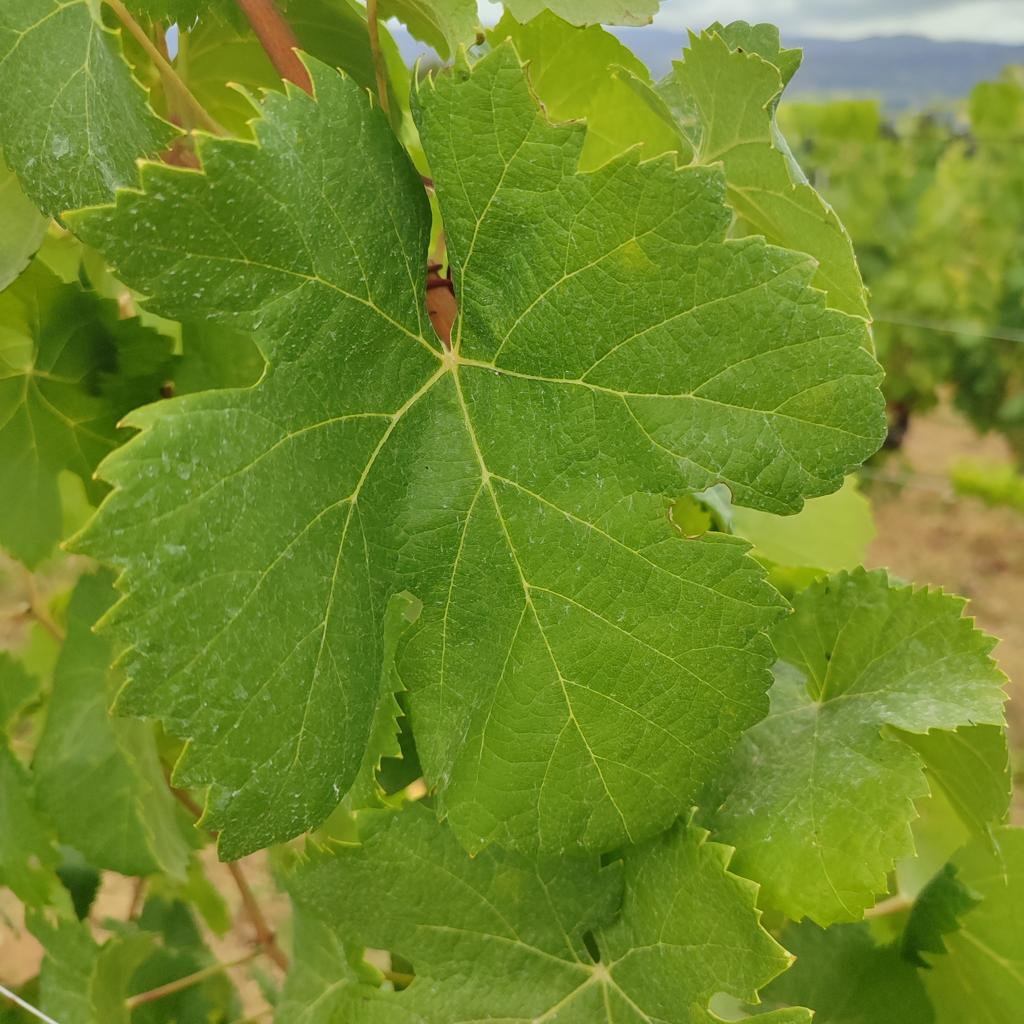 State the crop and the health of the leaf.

grapevine, healthy
